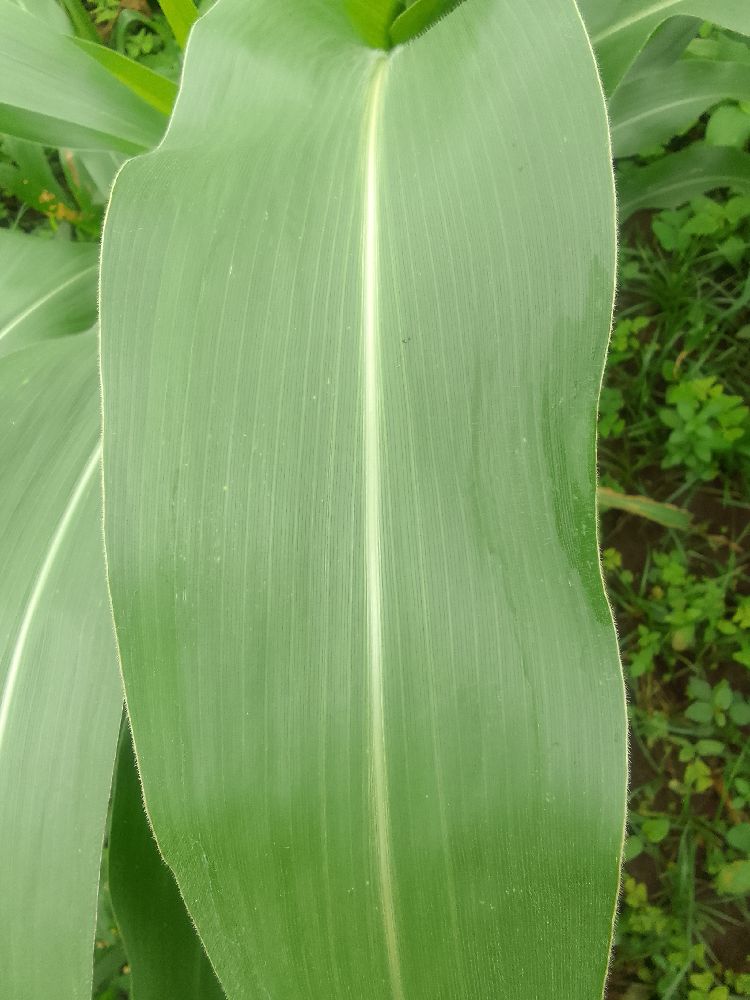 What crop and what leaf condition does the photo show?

maize, healthy
